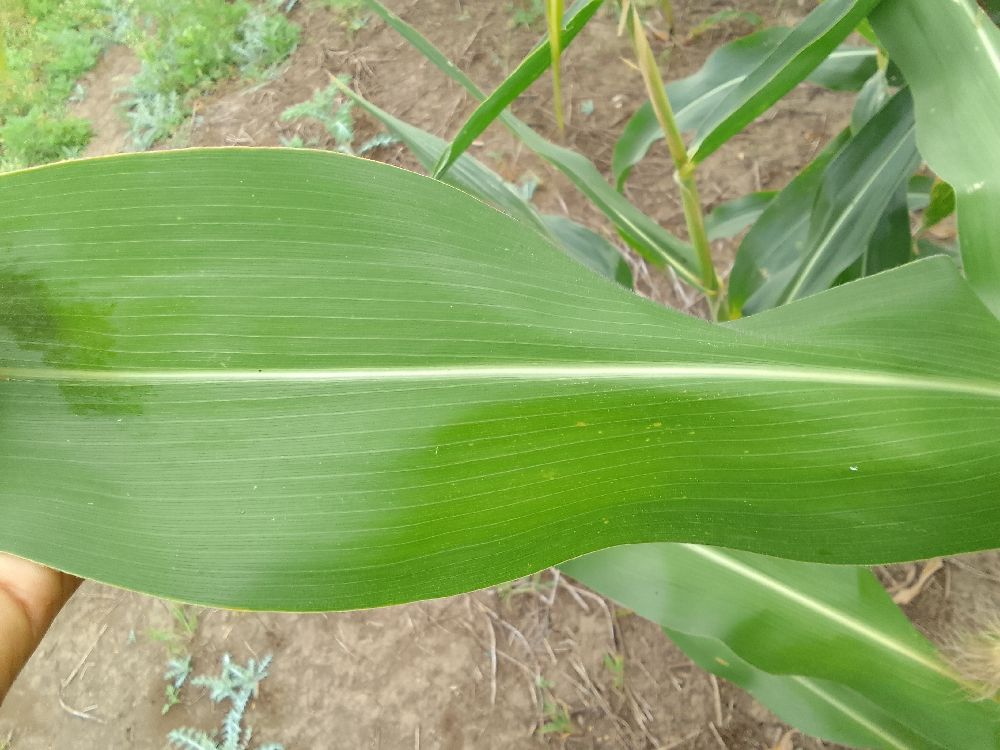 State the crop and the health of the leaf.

maize, healthy
